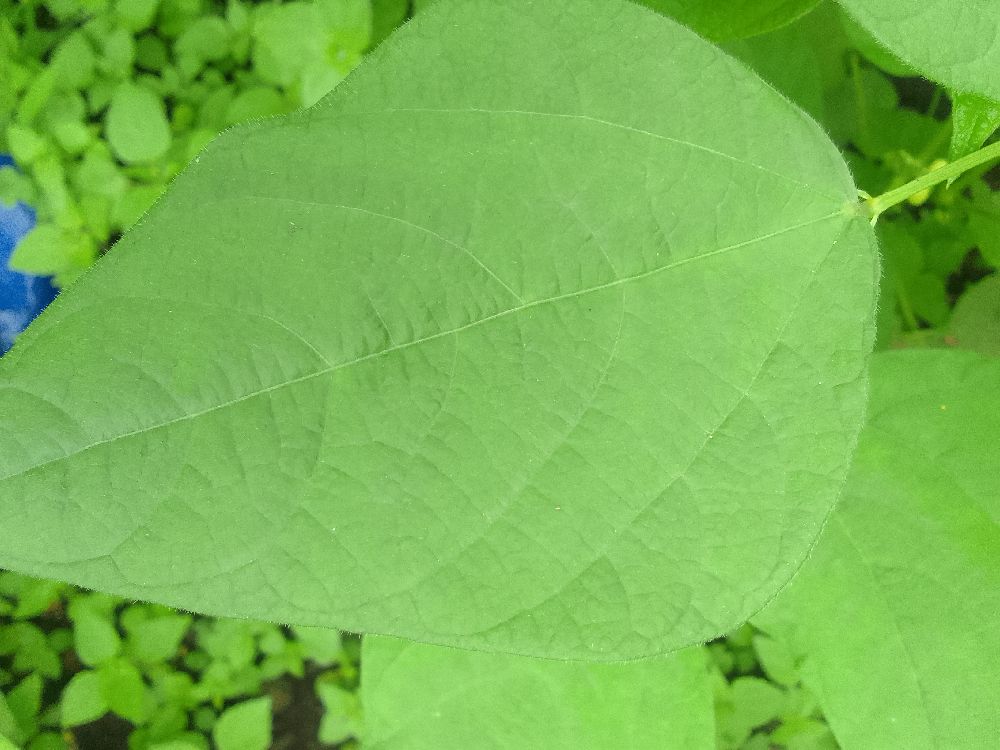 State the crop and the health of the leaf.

common bean, healthy
